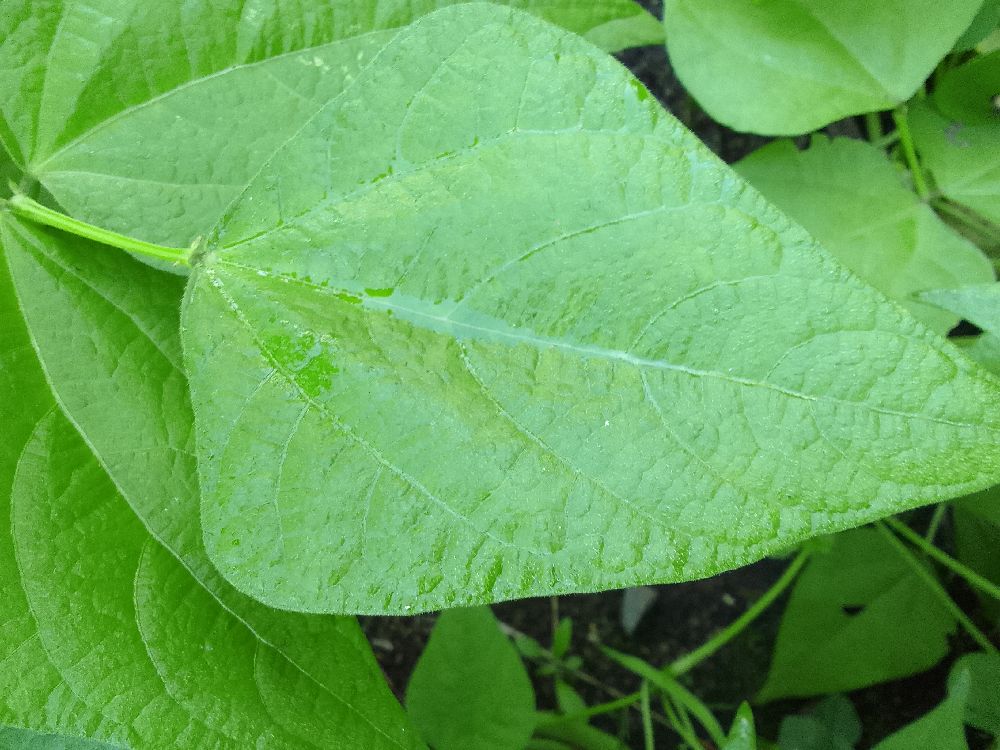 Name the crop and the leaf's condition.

common bean, healthy
